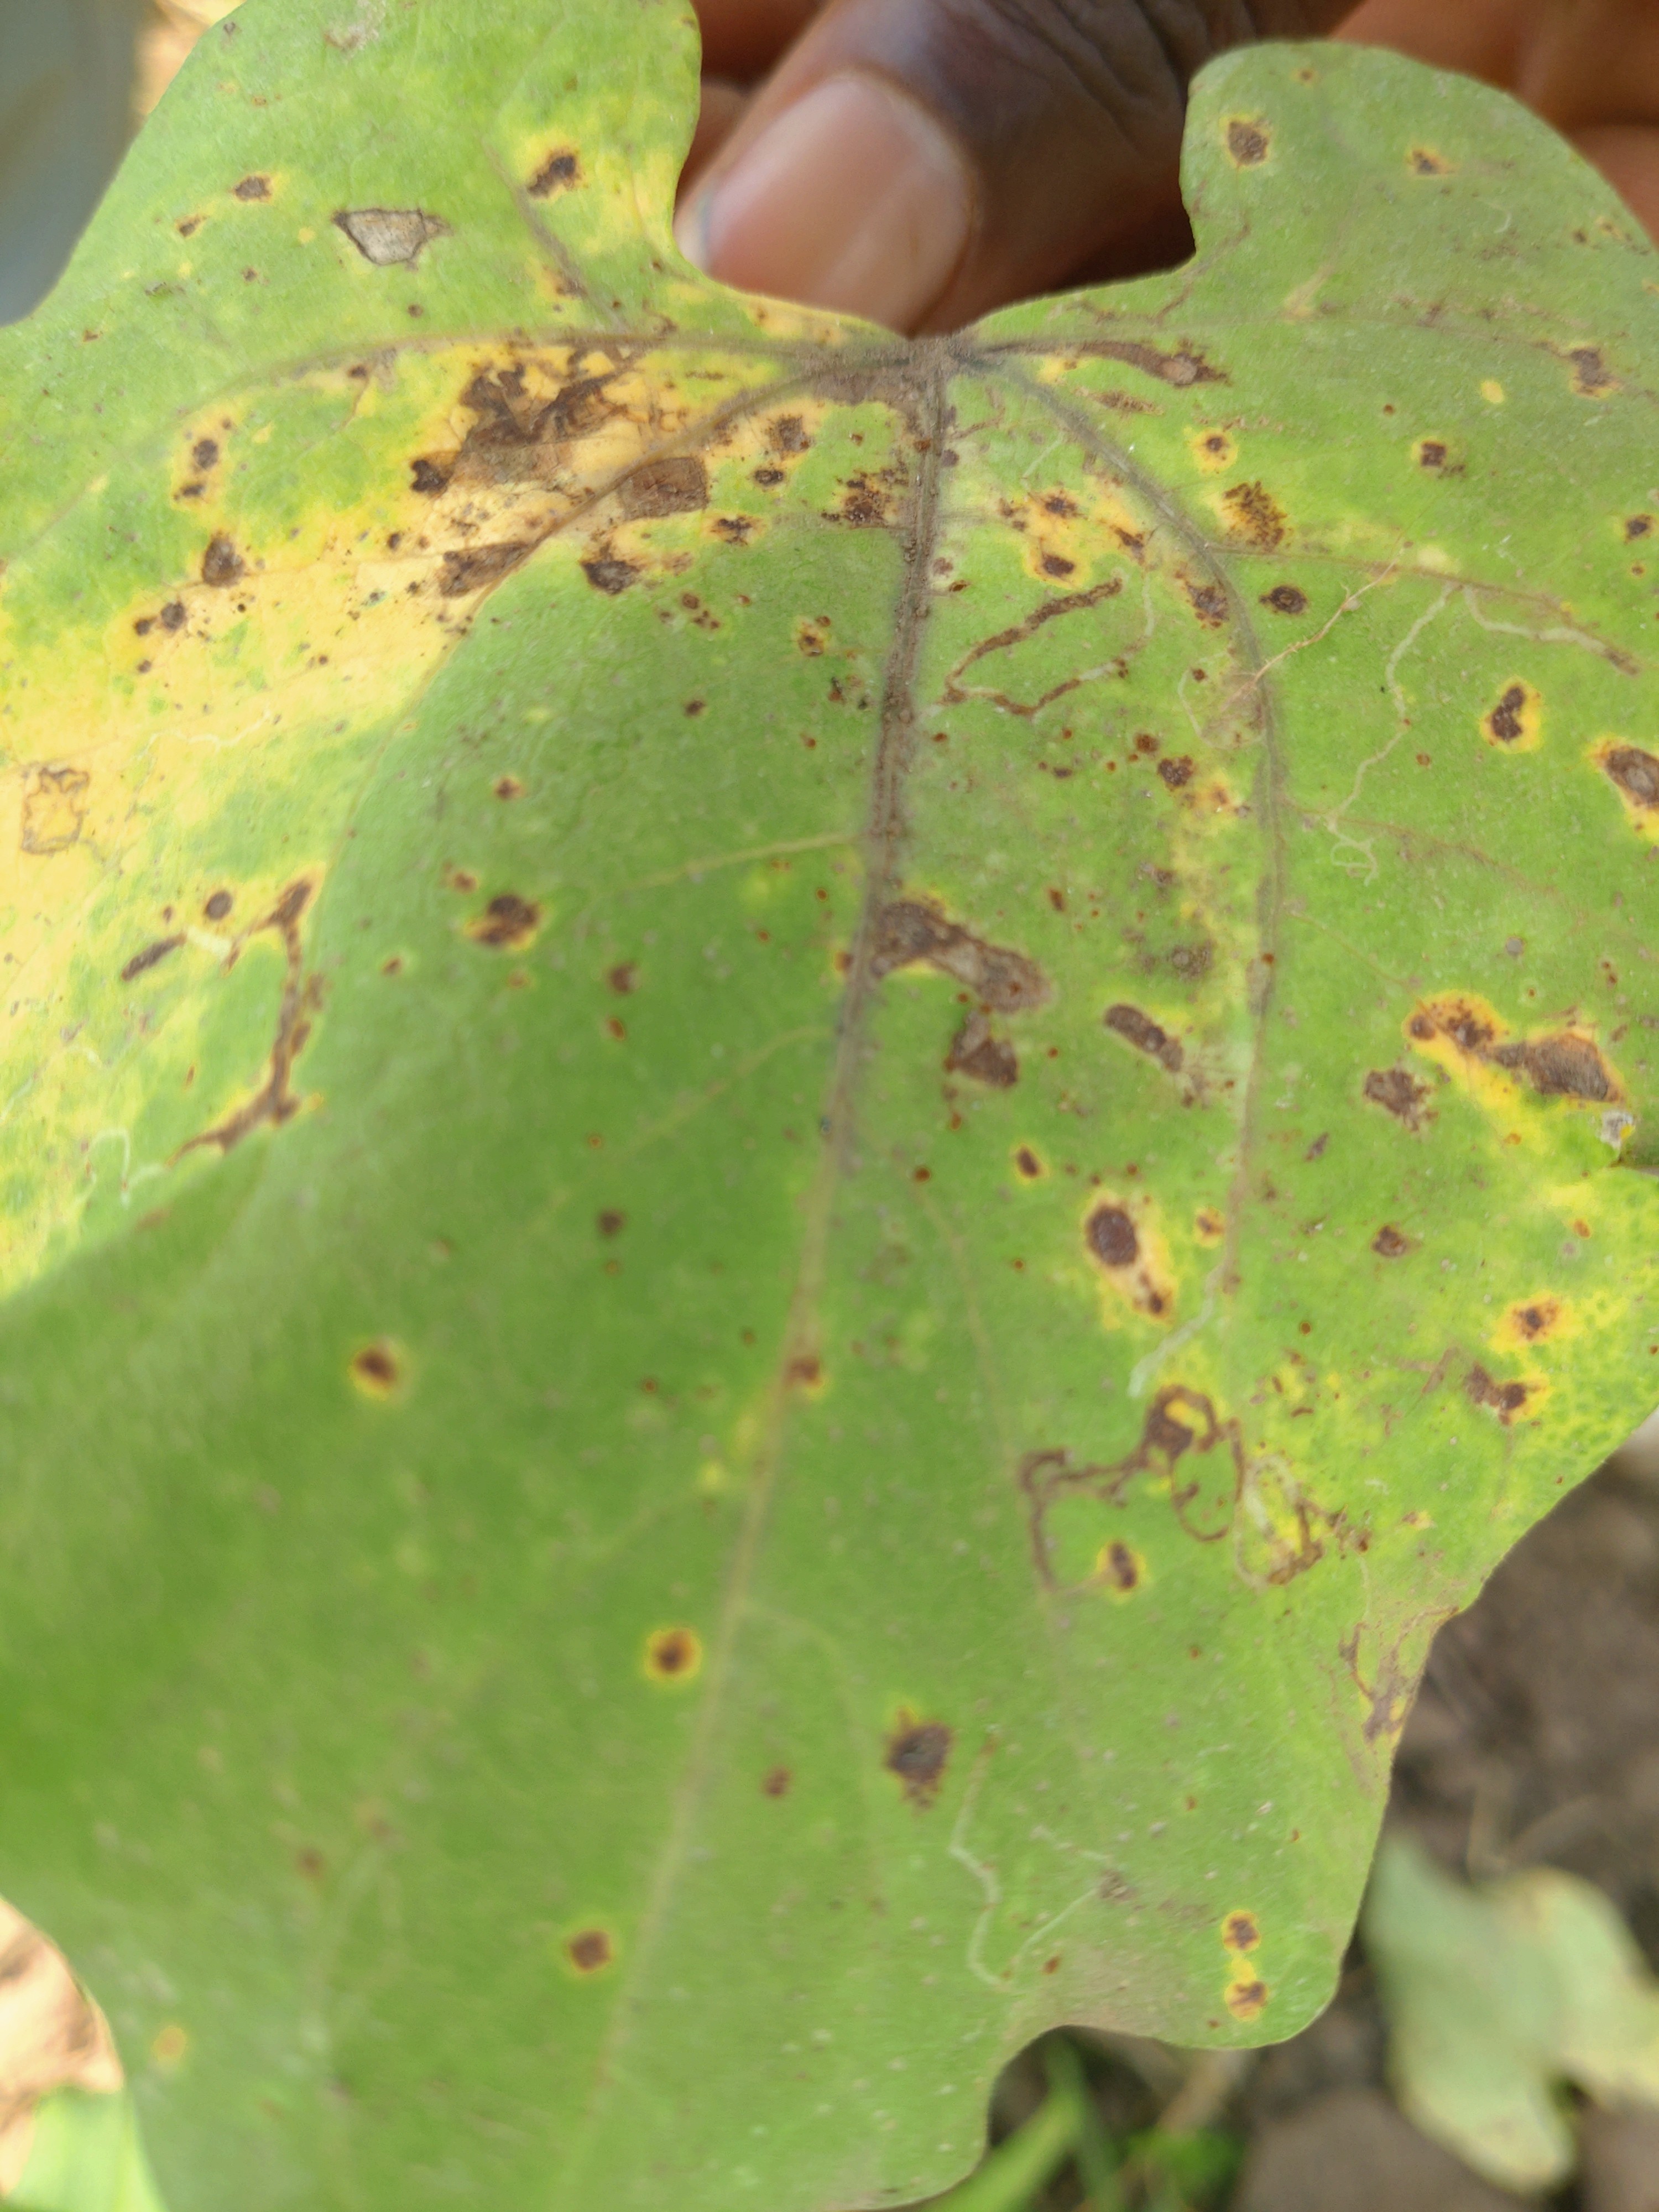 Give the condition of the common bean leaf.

anthracnose
